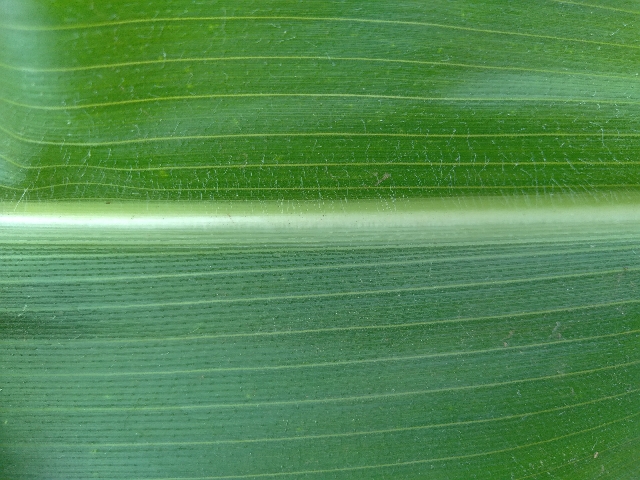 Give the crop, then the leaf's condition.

maize, healthy
